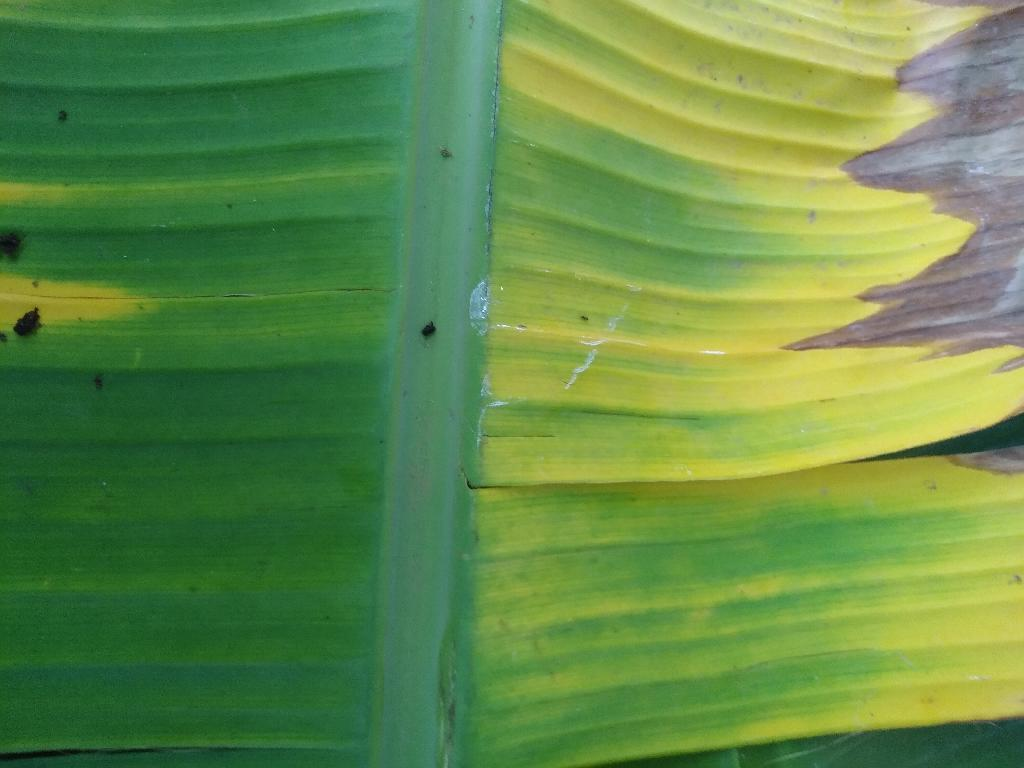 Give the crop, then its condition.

banana, fusarium wilt race 1
